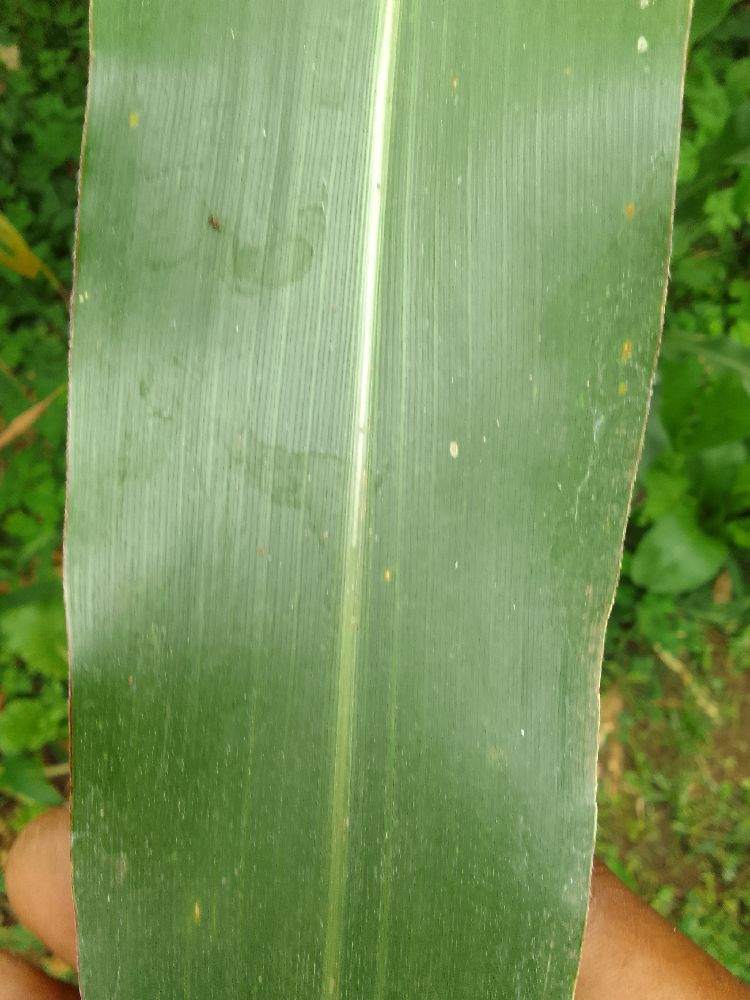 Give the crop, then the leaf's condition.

maize, healthy
